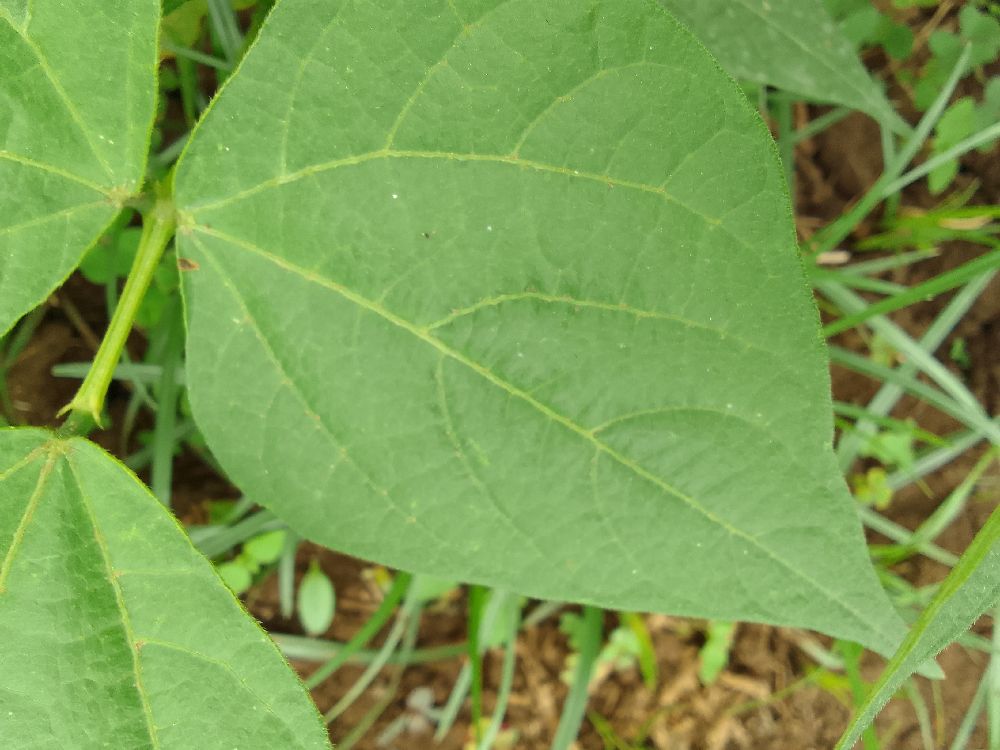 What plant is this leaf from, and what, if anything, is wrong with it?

common bean, healthy
